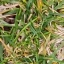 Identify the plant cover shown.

grass
